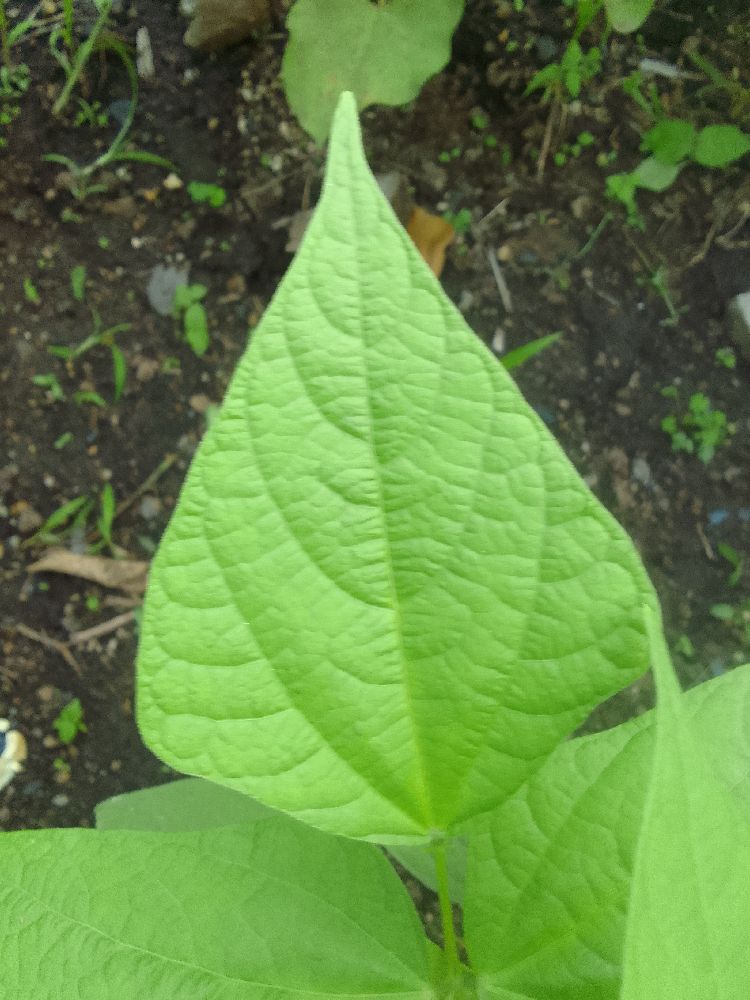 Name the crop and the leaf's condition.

common bean, healthy
